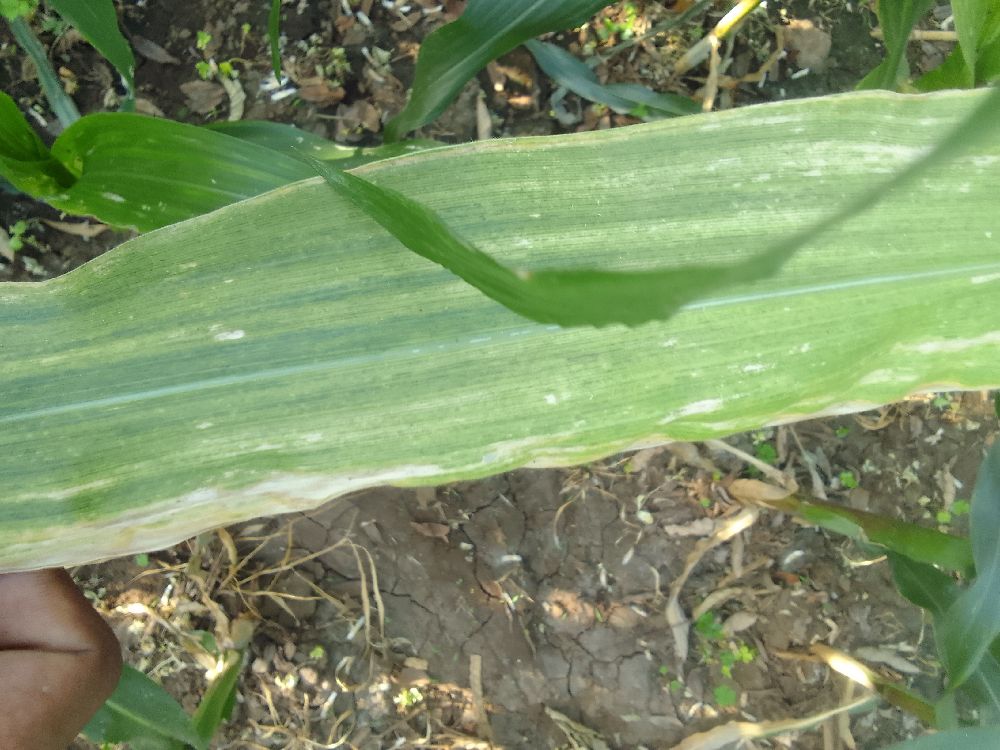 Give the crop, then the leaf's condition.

maize, maize lethal necrosis
